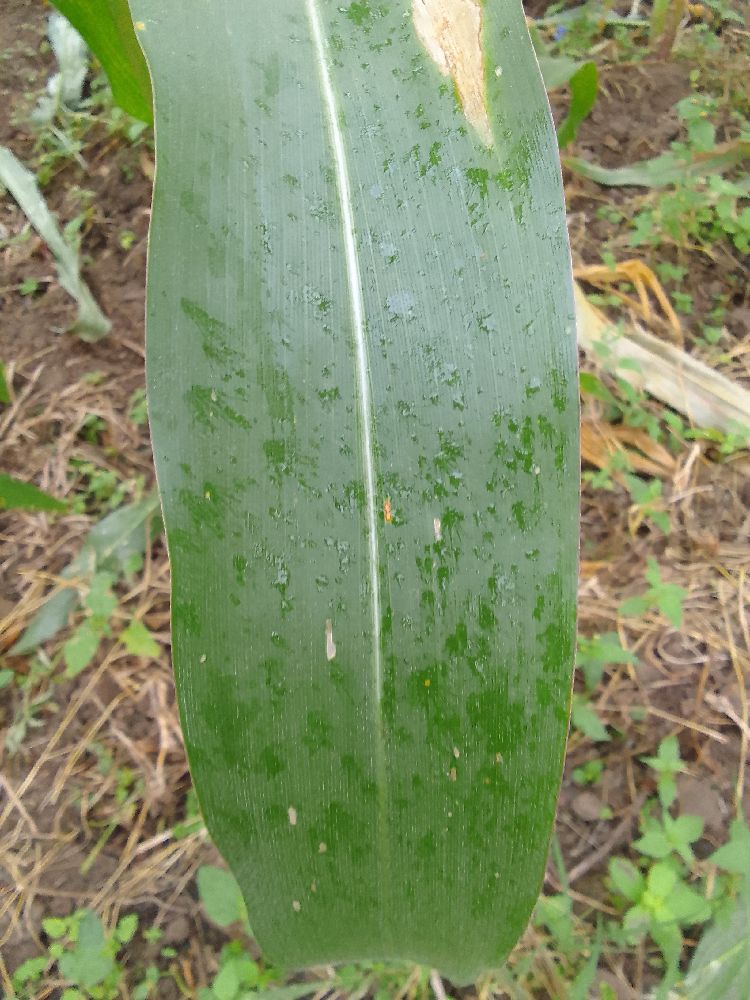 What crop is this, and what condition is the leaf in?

maize, healthy
